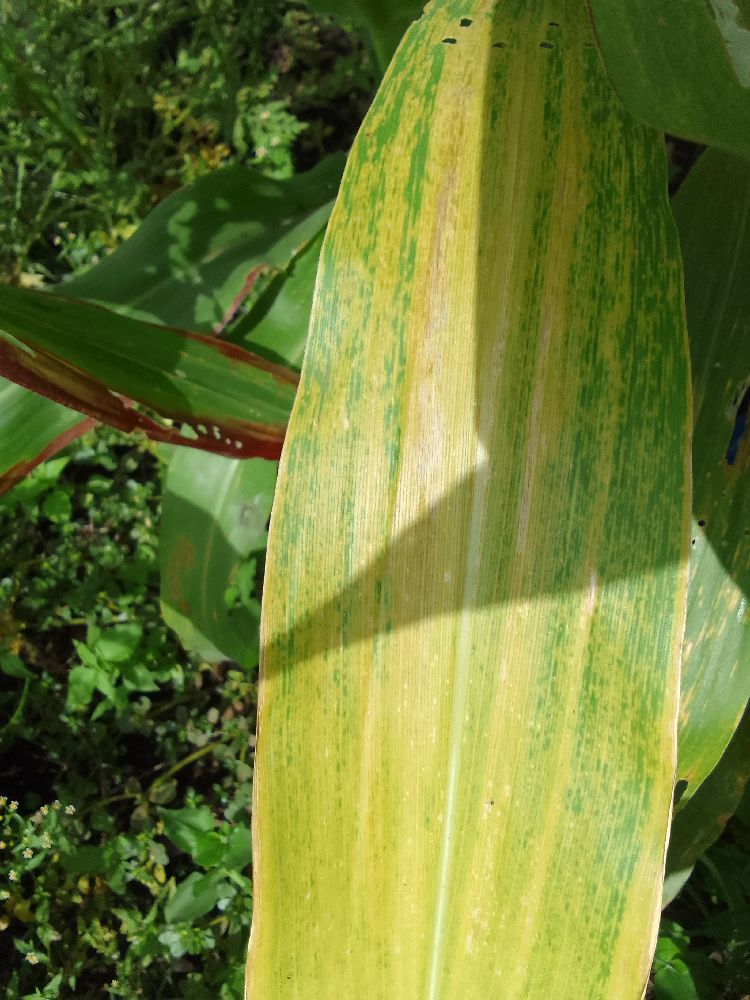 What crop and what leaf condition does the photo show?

maize, maize lethal necrosis
